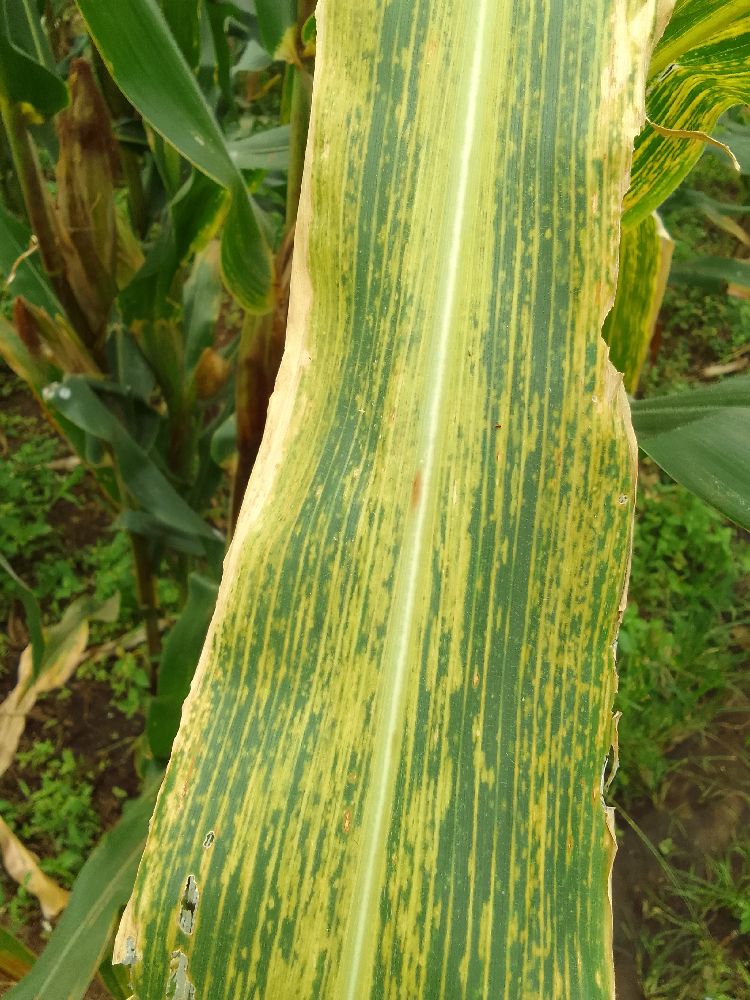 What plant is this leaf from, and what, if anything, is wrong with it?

maize, maize lethal necrosis
